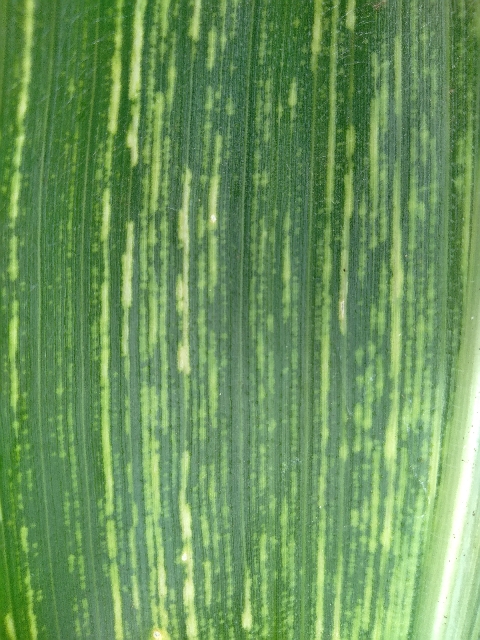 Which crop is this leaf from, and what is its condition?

maize, maize streak virus
